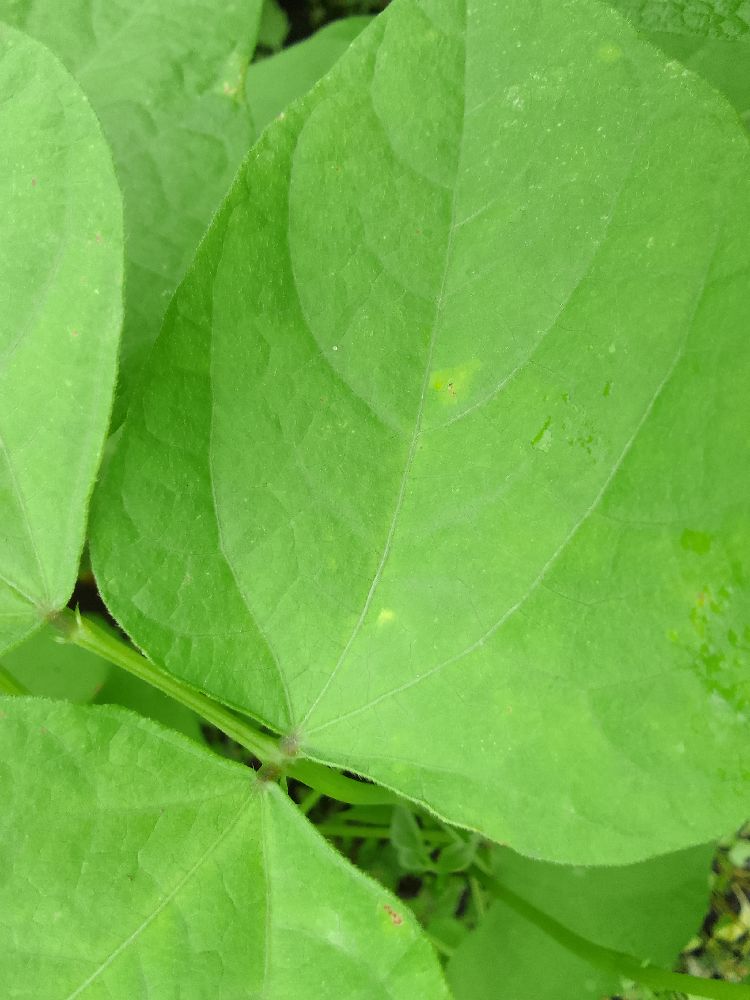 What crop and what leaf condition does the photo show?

common bean, healthy
